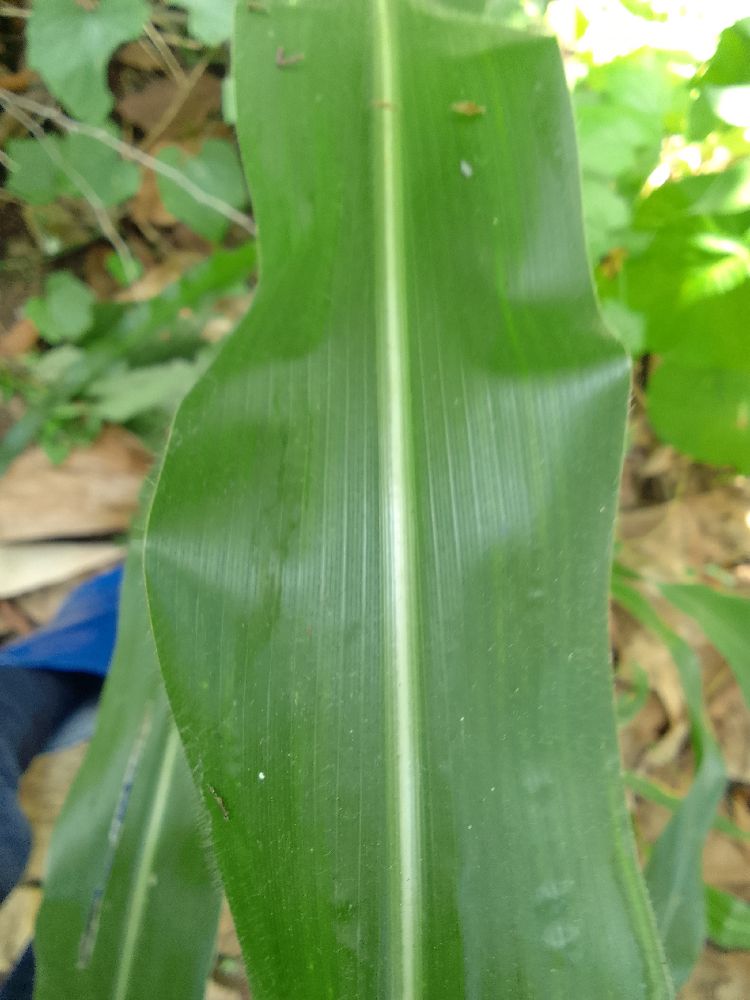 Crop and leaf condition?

maize, healthy
